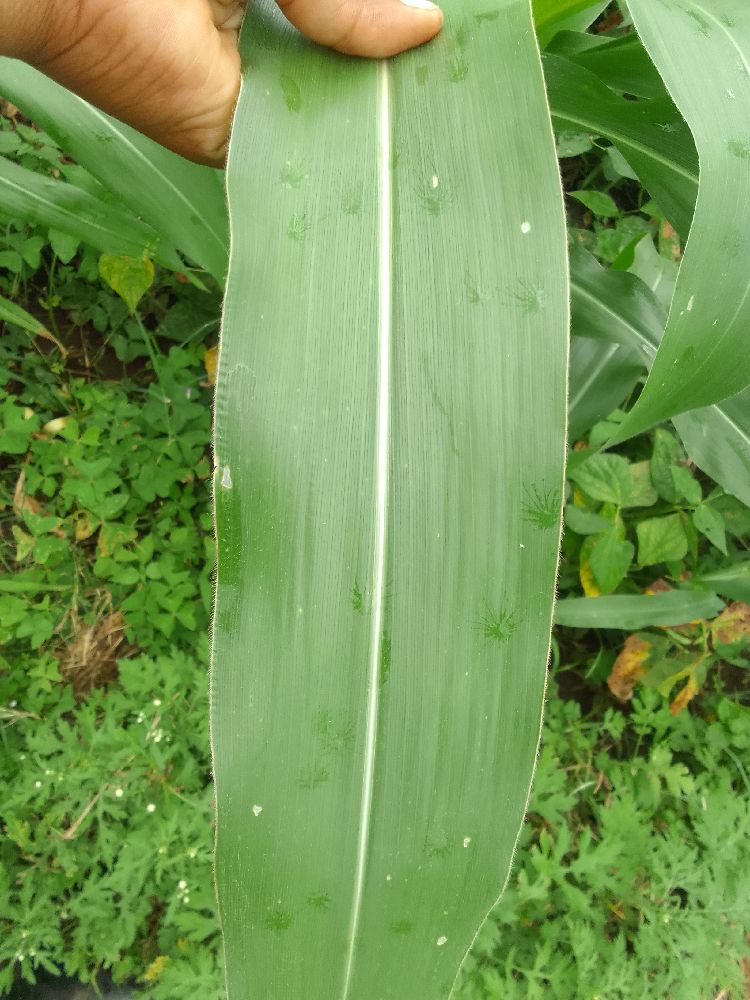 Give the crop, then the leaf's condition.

maize, healthy
